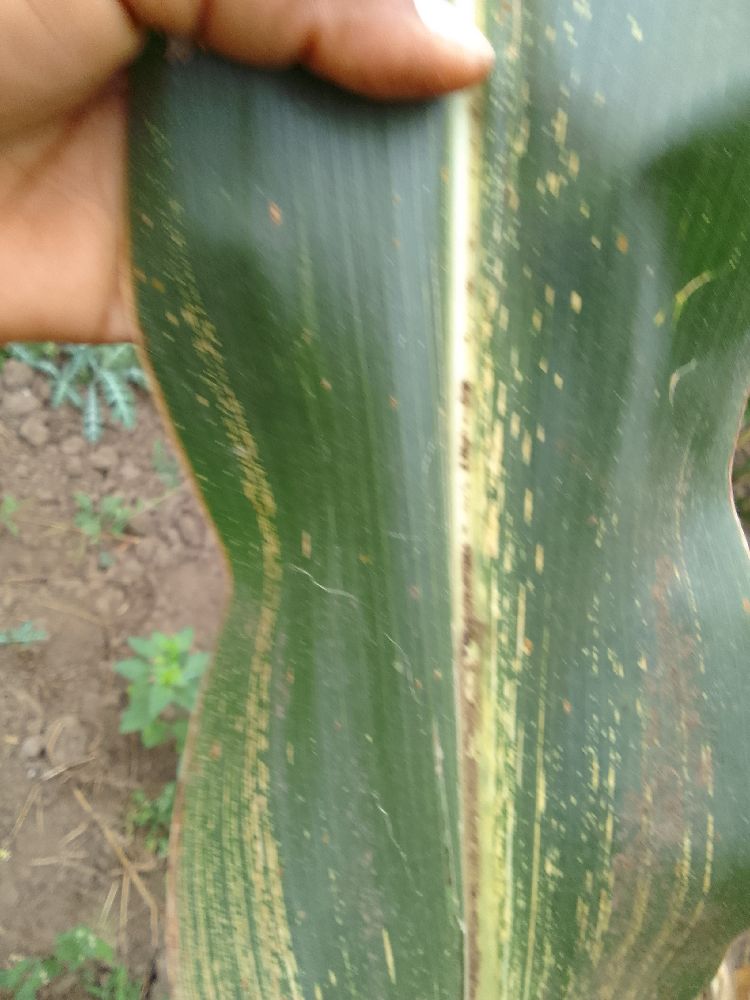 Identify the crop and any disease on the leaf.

maize, maize streak virus
